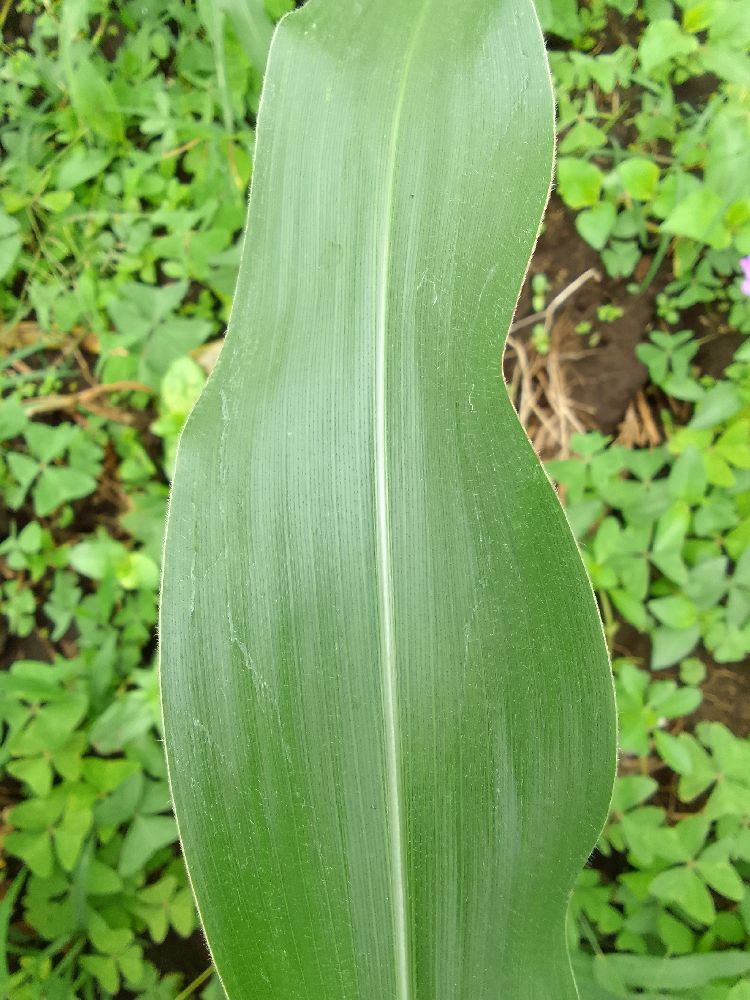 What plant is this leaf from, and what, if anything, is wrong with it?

maize, healthy
